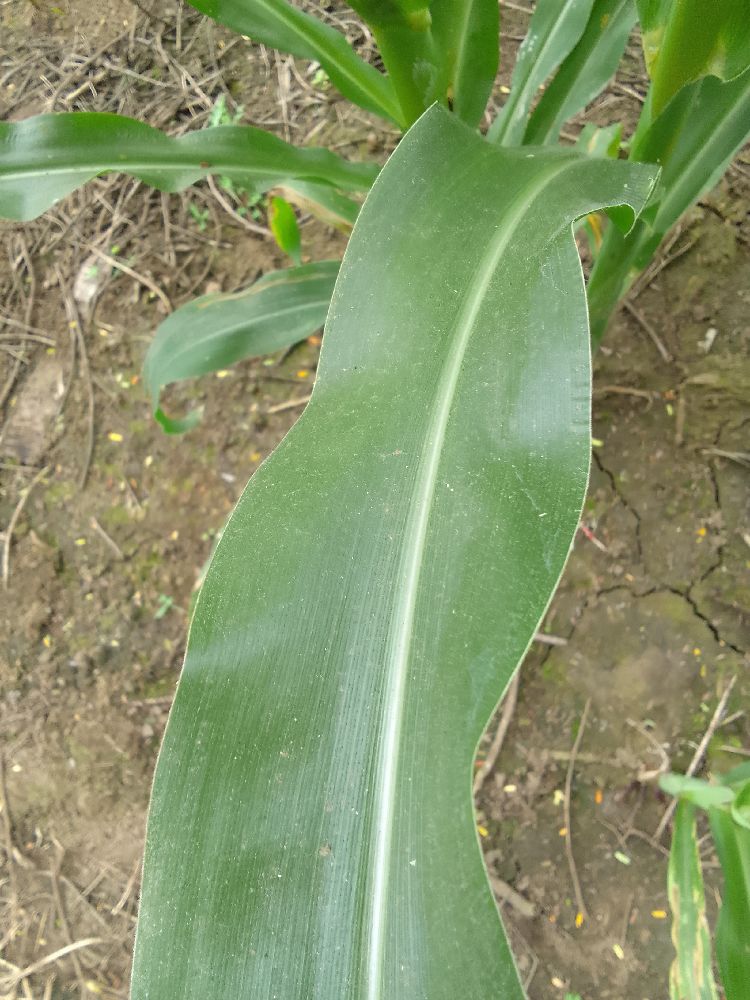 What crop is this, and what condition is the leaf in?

maize, healthy
